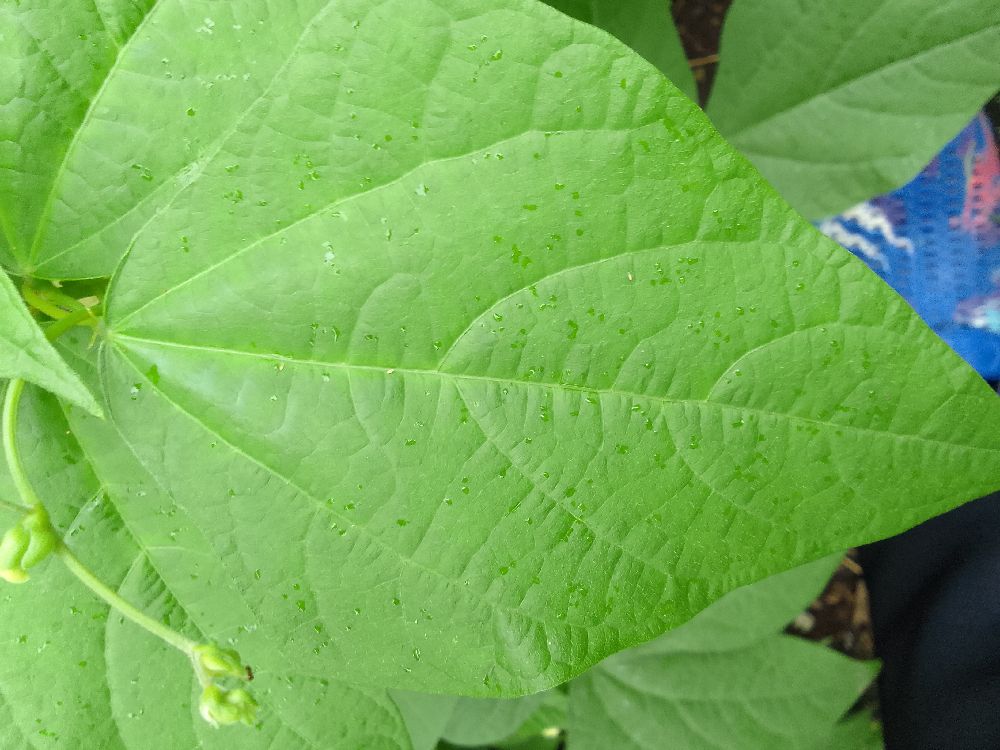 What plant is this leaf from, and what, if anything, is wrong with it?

common bean, healthy
